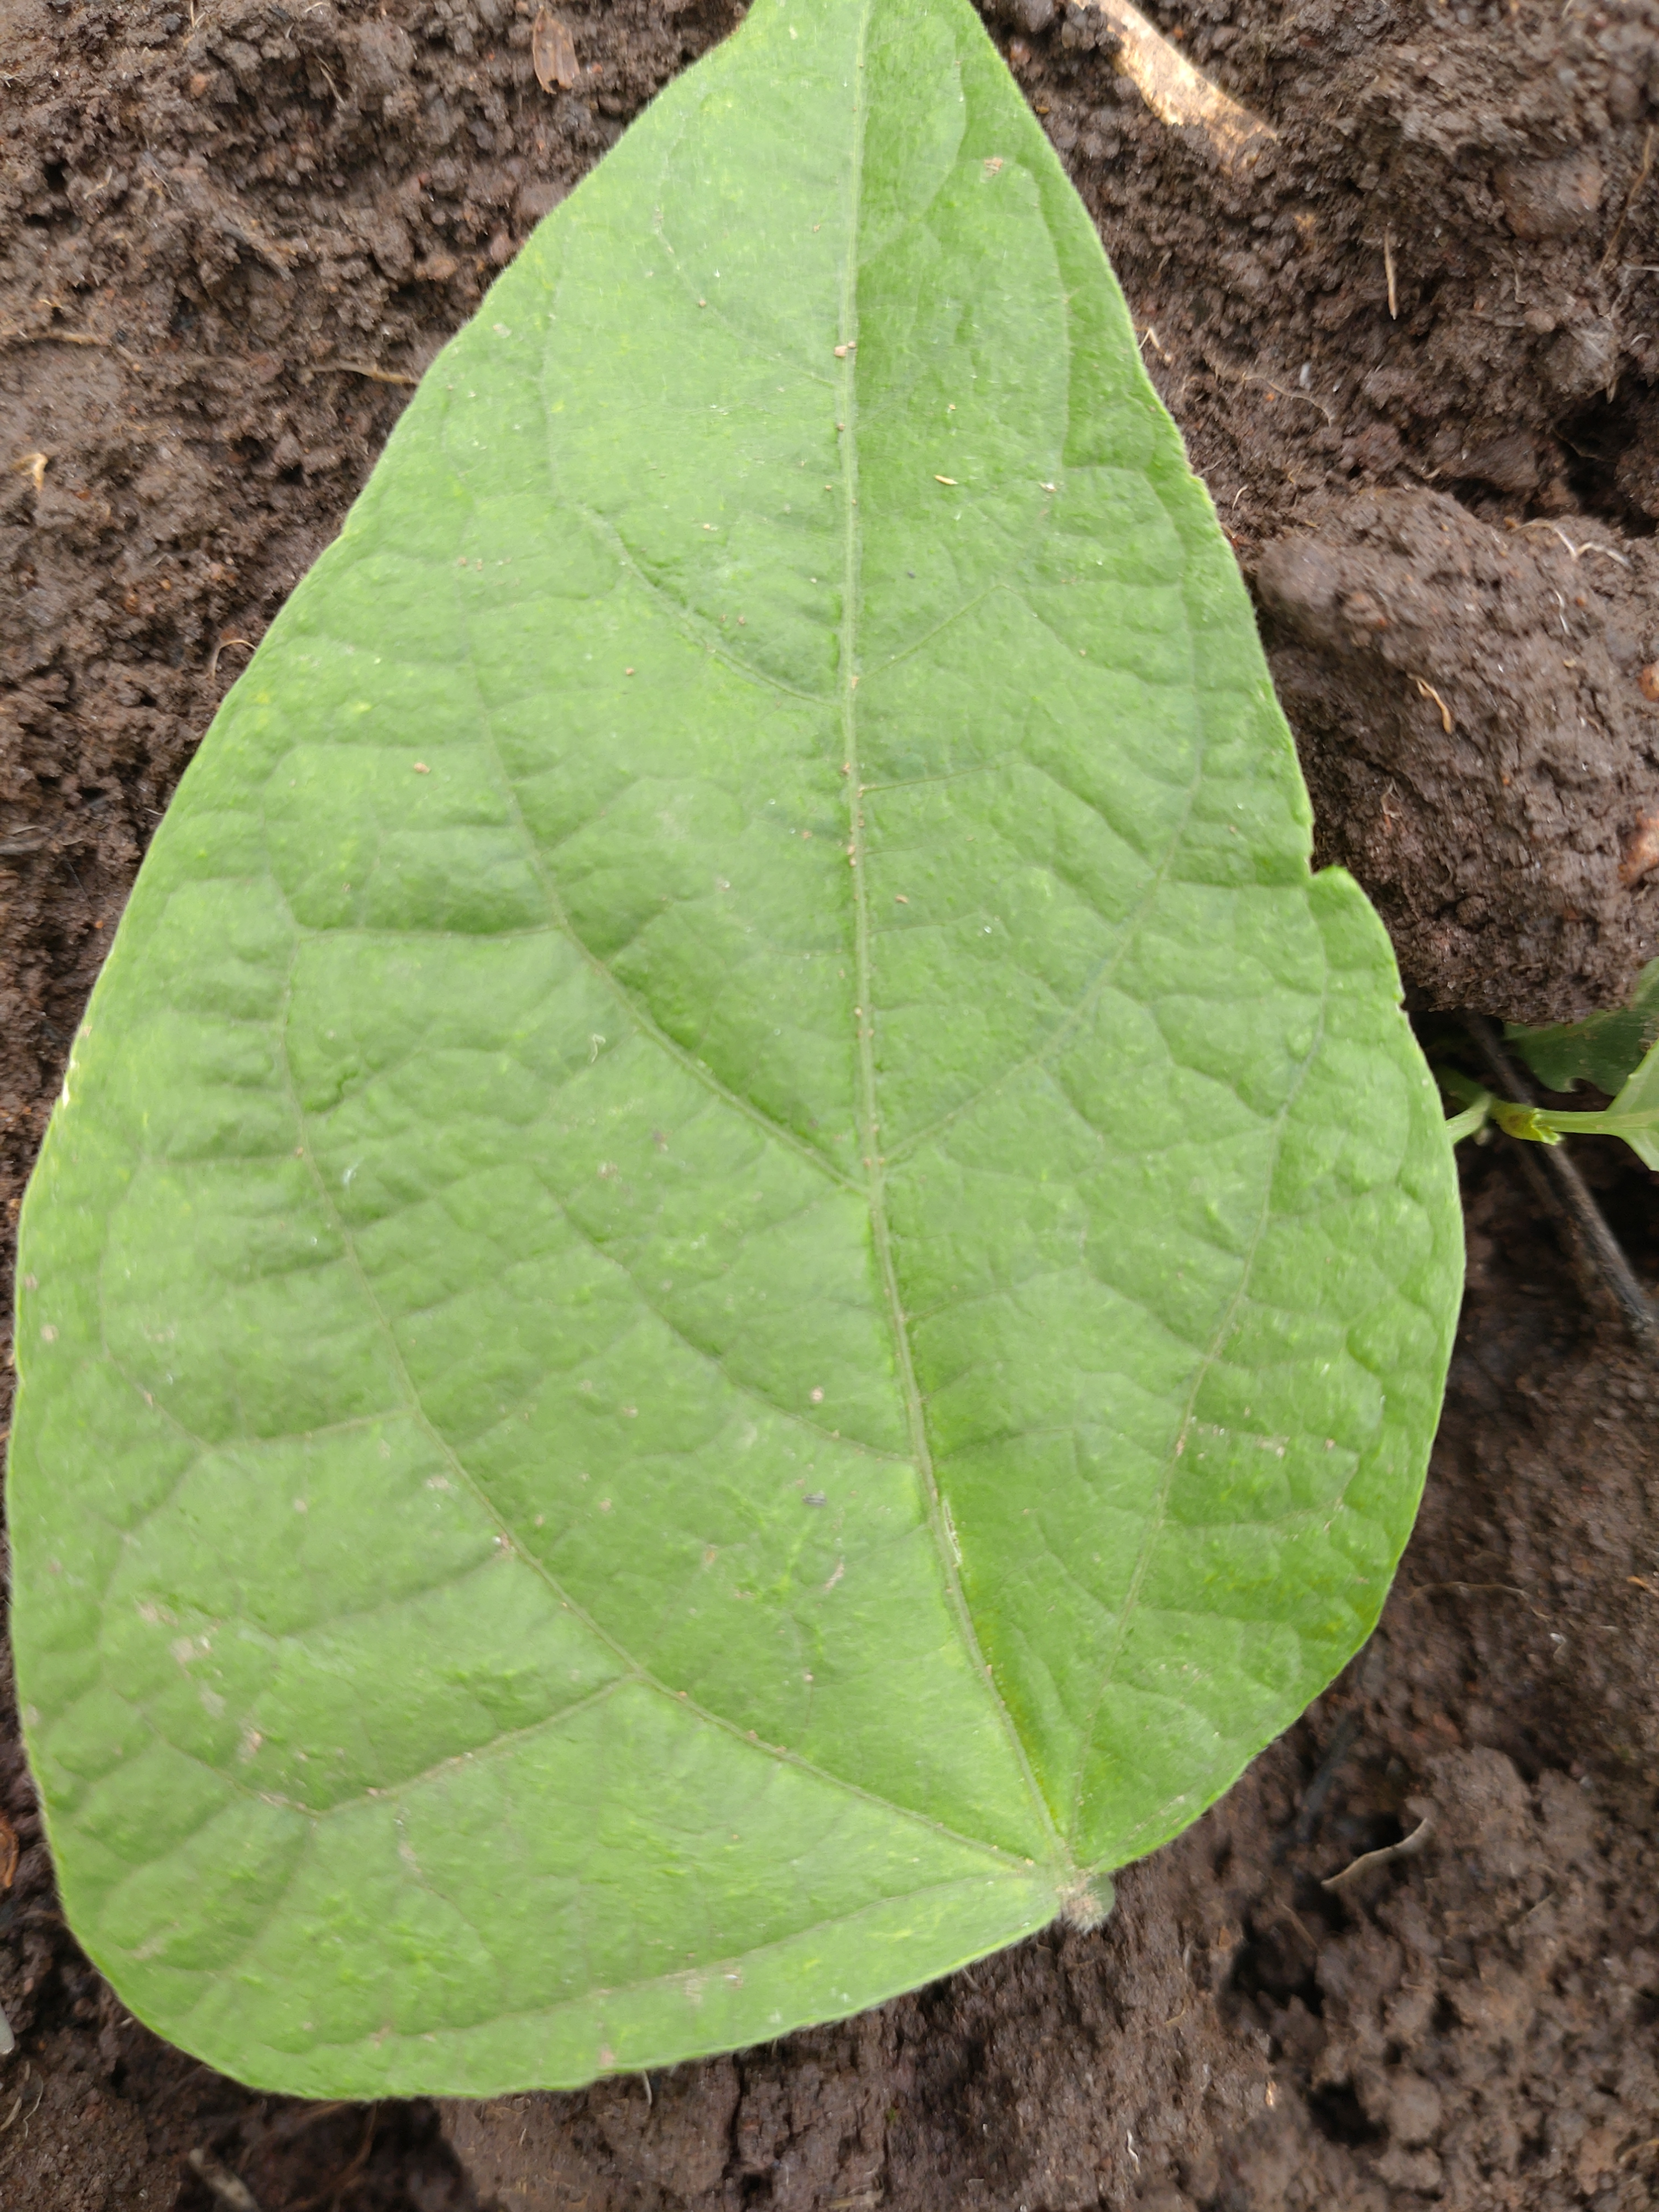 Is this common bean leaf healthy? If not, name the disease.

healthy
